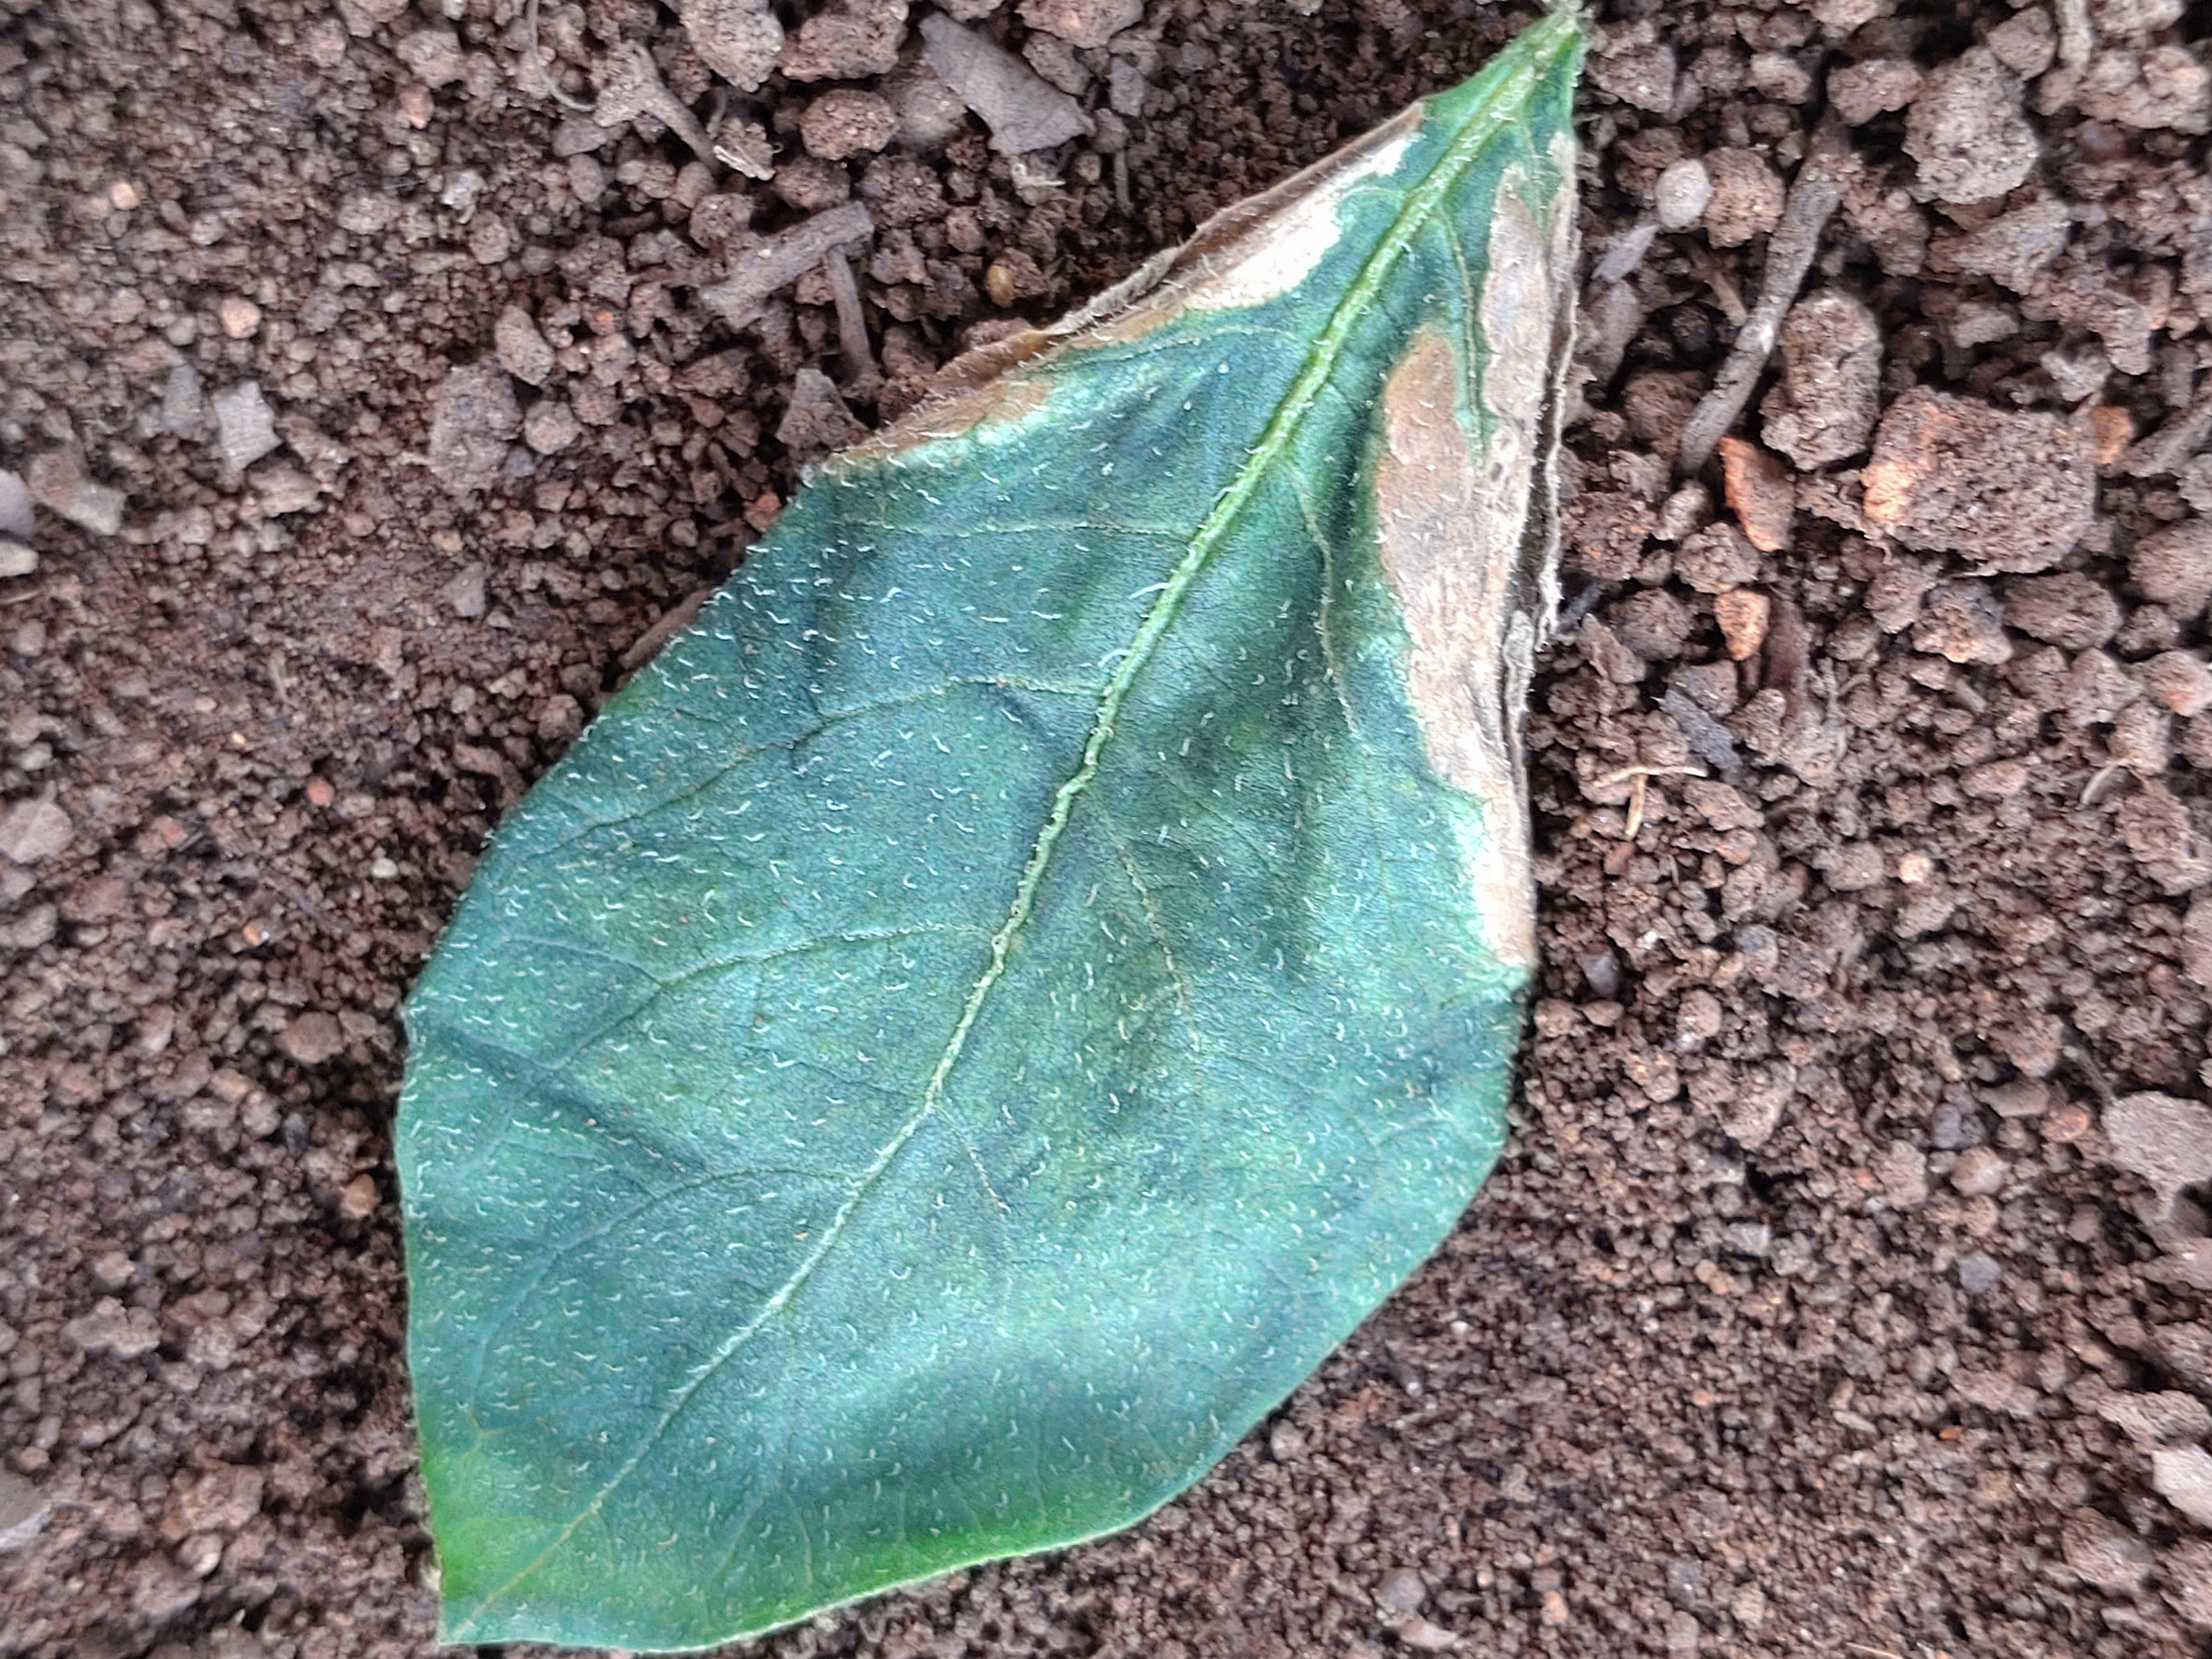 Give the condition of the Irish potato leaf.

early blight
